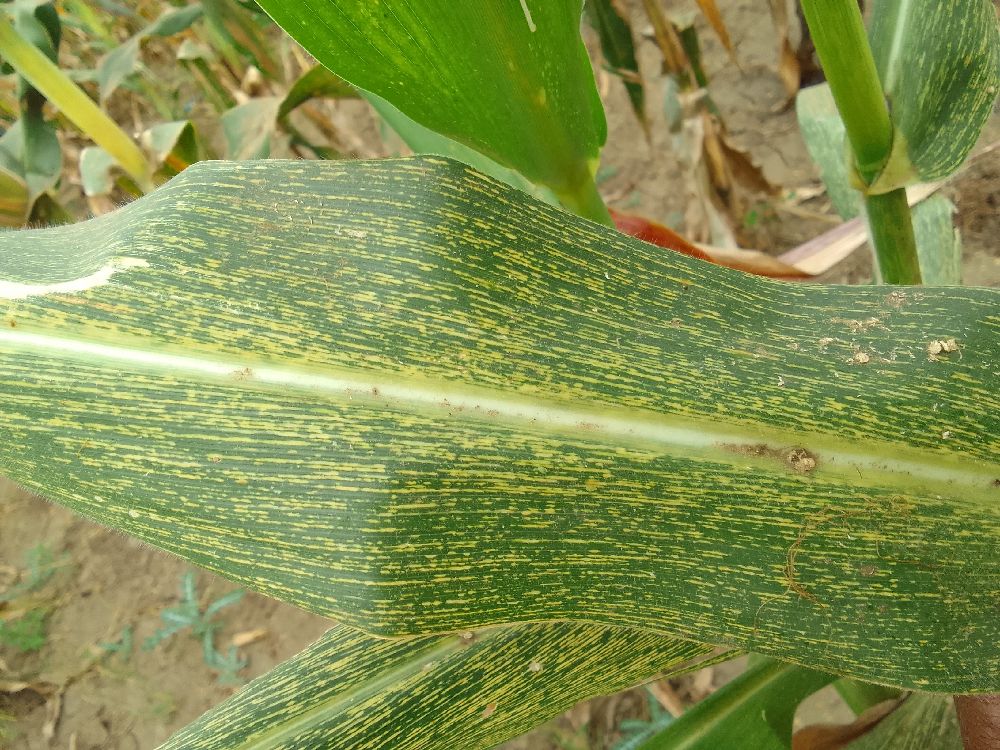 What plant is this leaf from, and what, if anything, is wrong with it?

maize, maize streak virus
